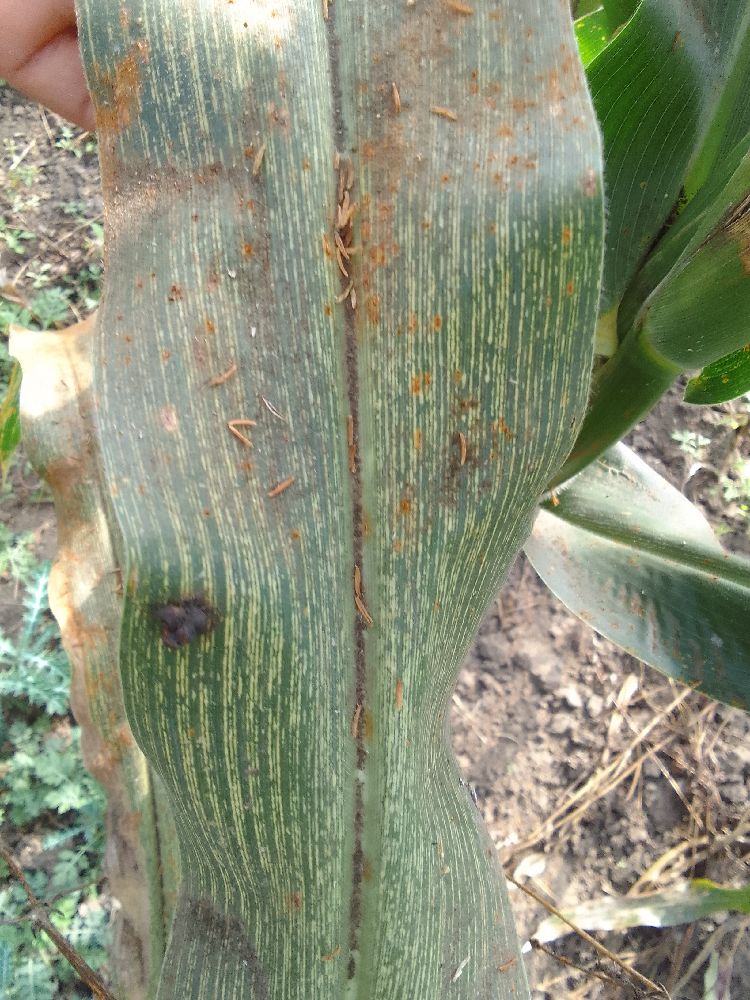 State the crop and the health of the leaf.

maize, maize streak virus
